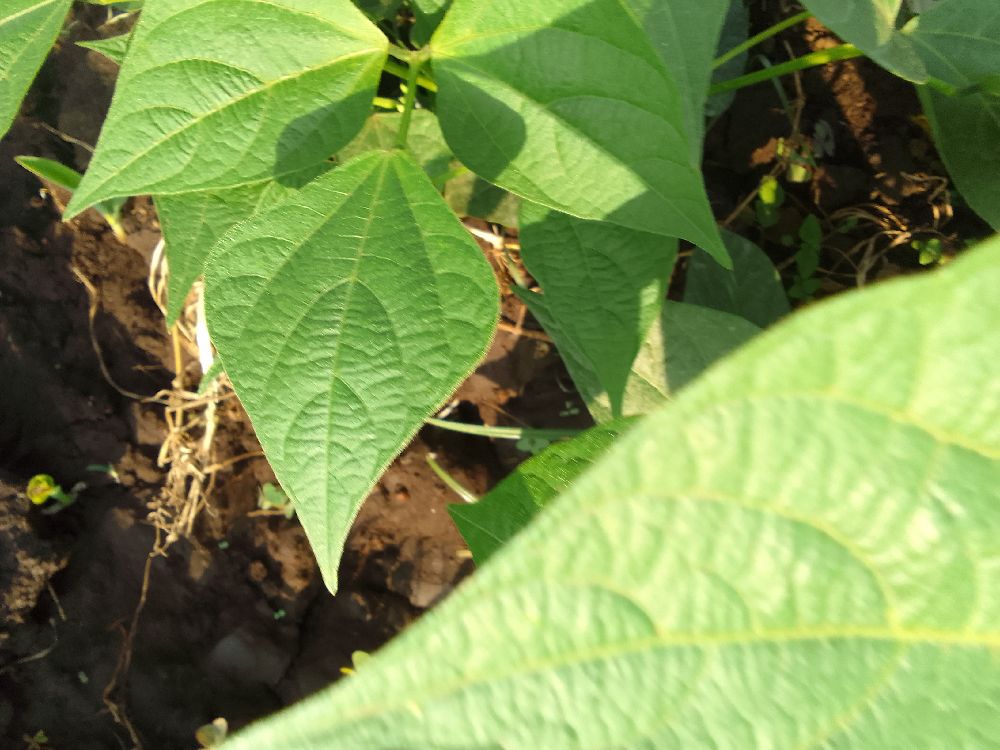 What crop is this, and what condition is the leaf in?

common bean, healthy
